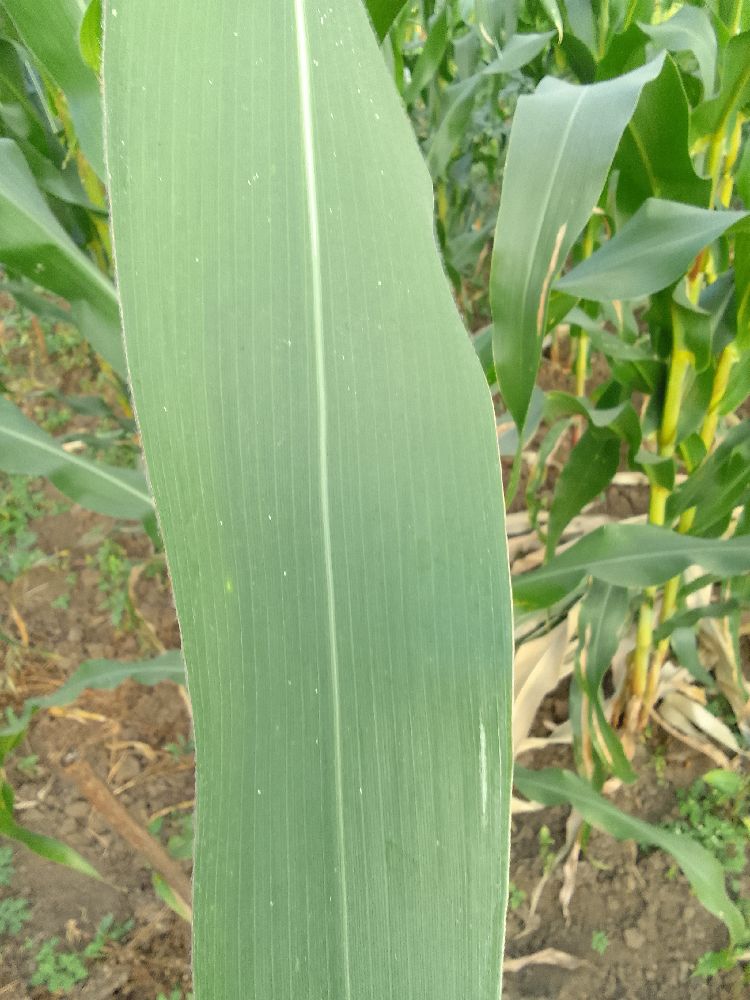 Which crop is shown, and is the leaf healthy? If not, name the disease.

maize, healthy
